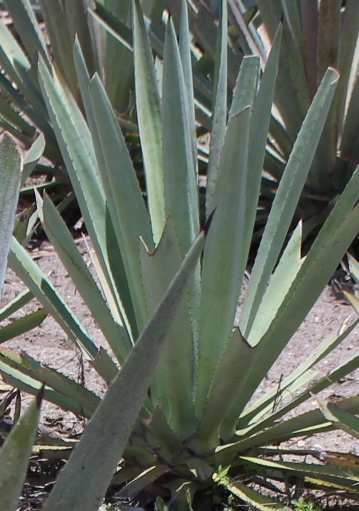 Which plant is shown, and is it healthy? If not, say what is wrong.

agave, healthy
